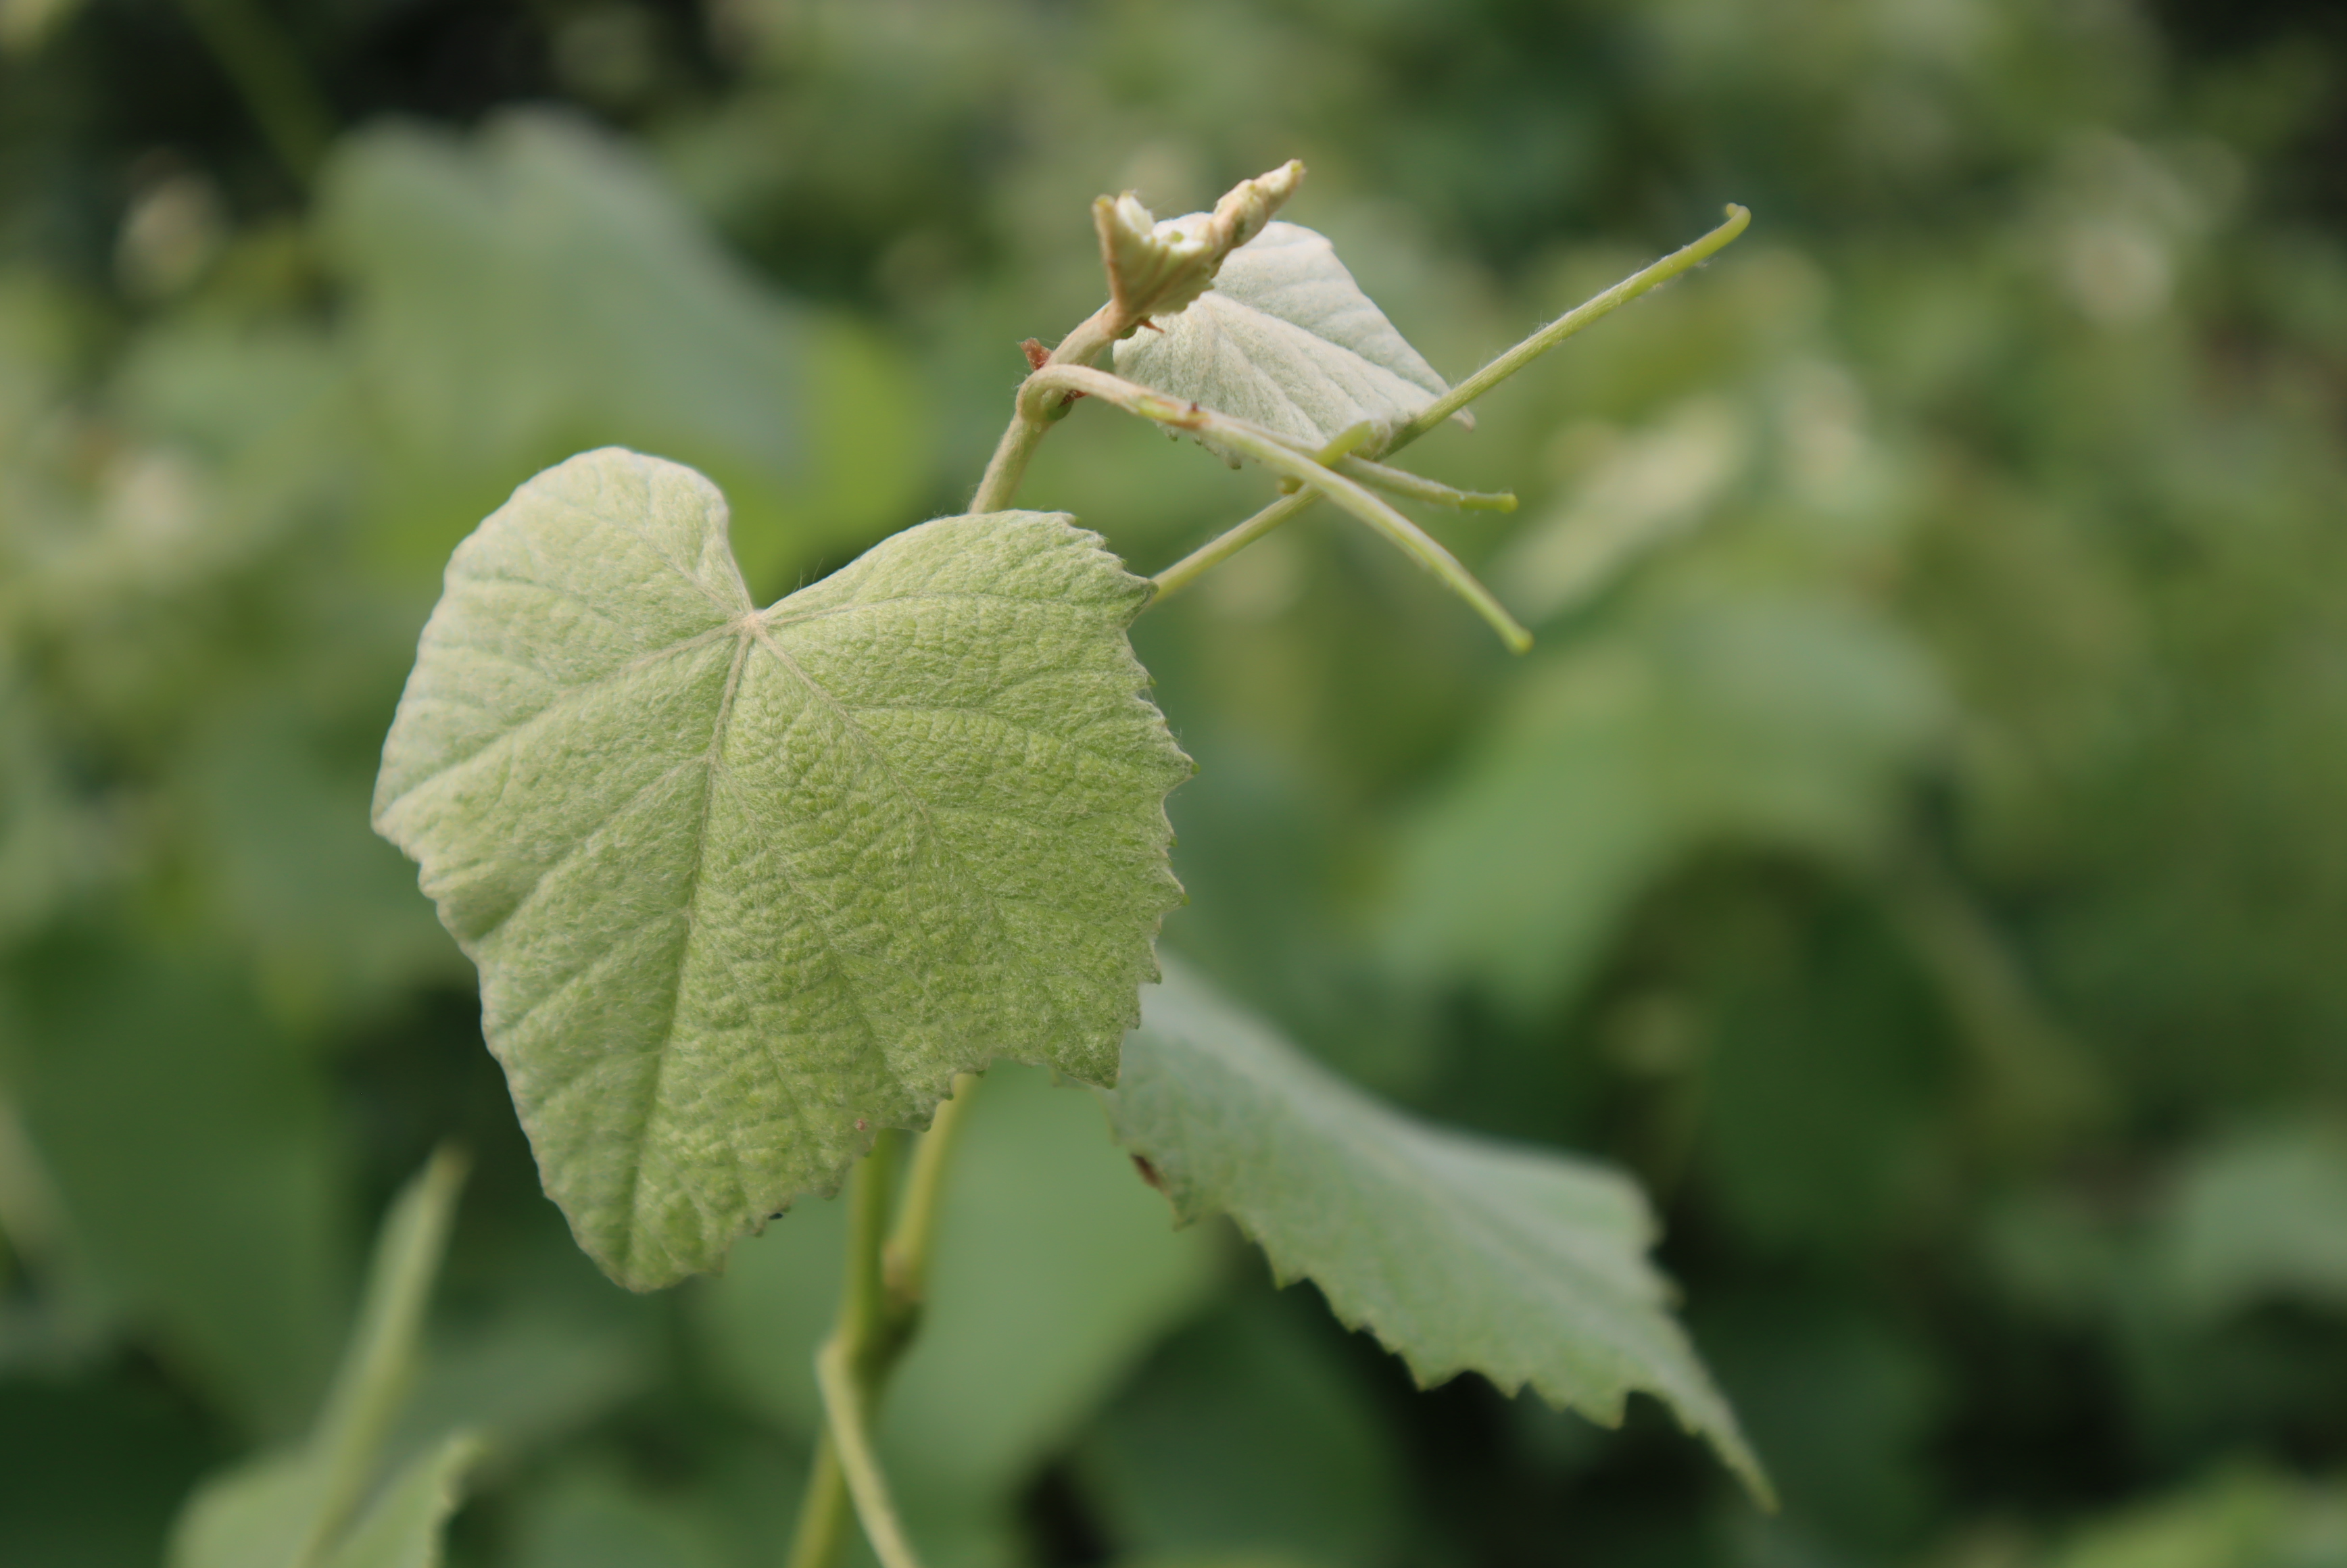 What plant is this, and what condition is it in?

grapevine, healthy
